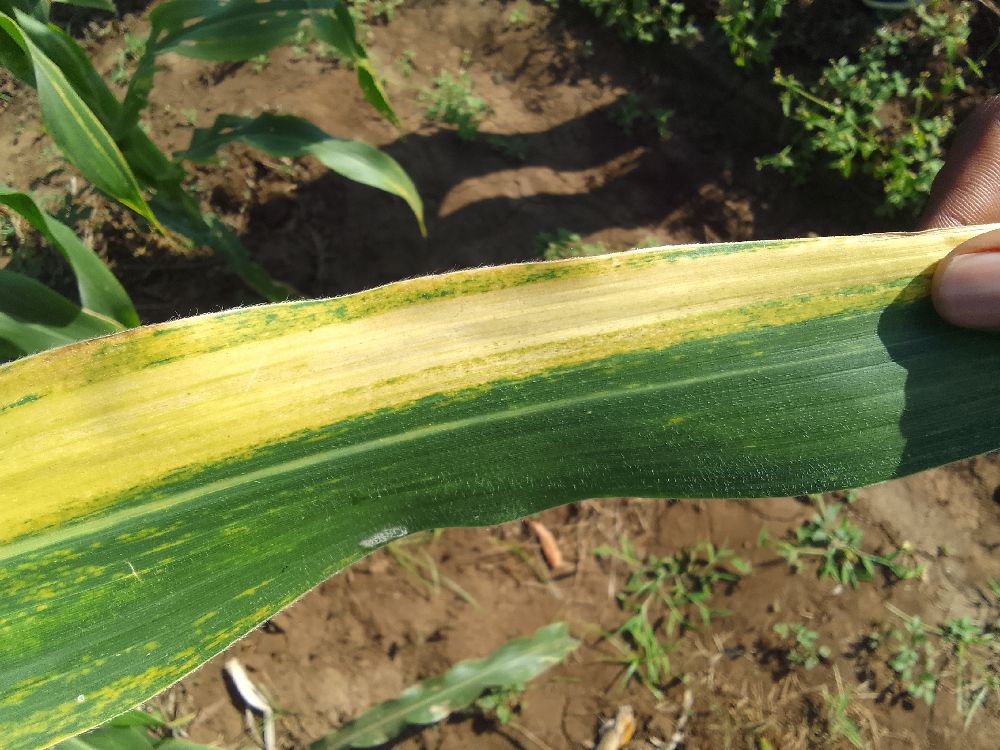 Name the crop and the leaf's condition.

maize, maize lethal necrosis
